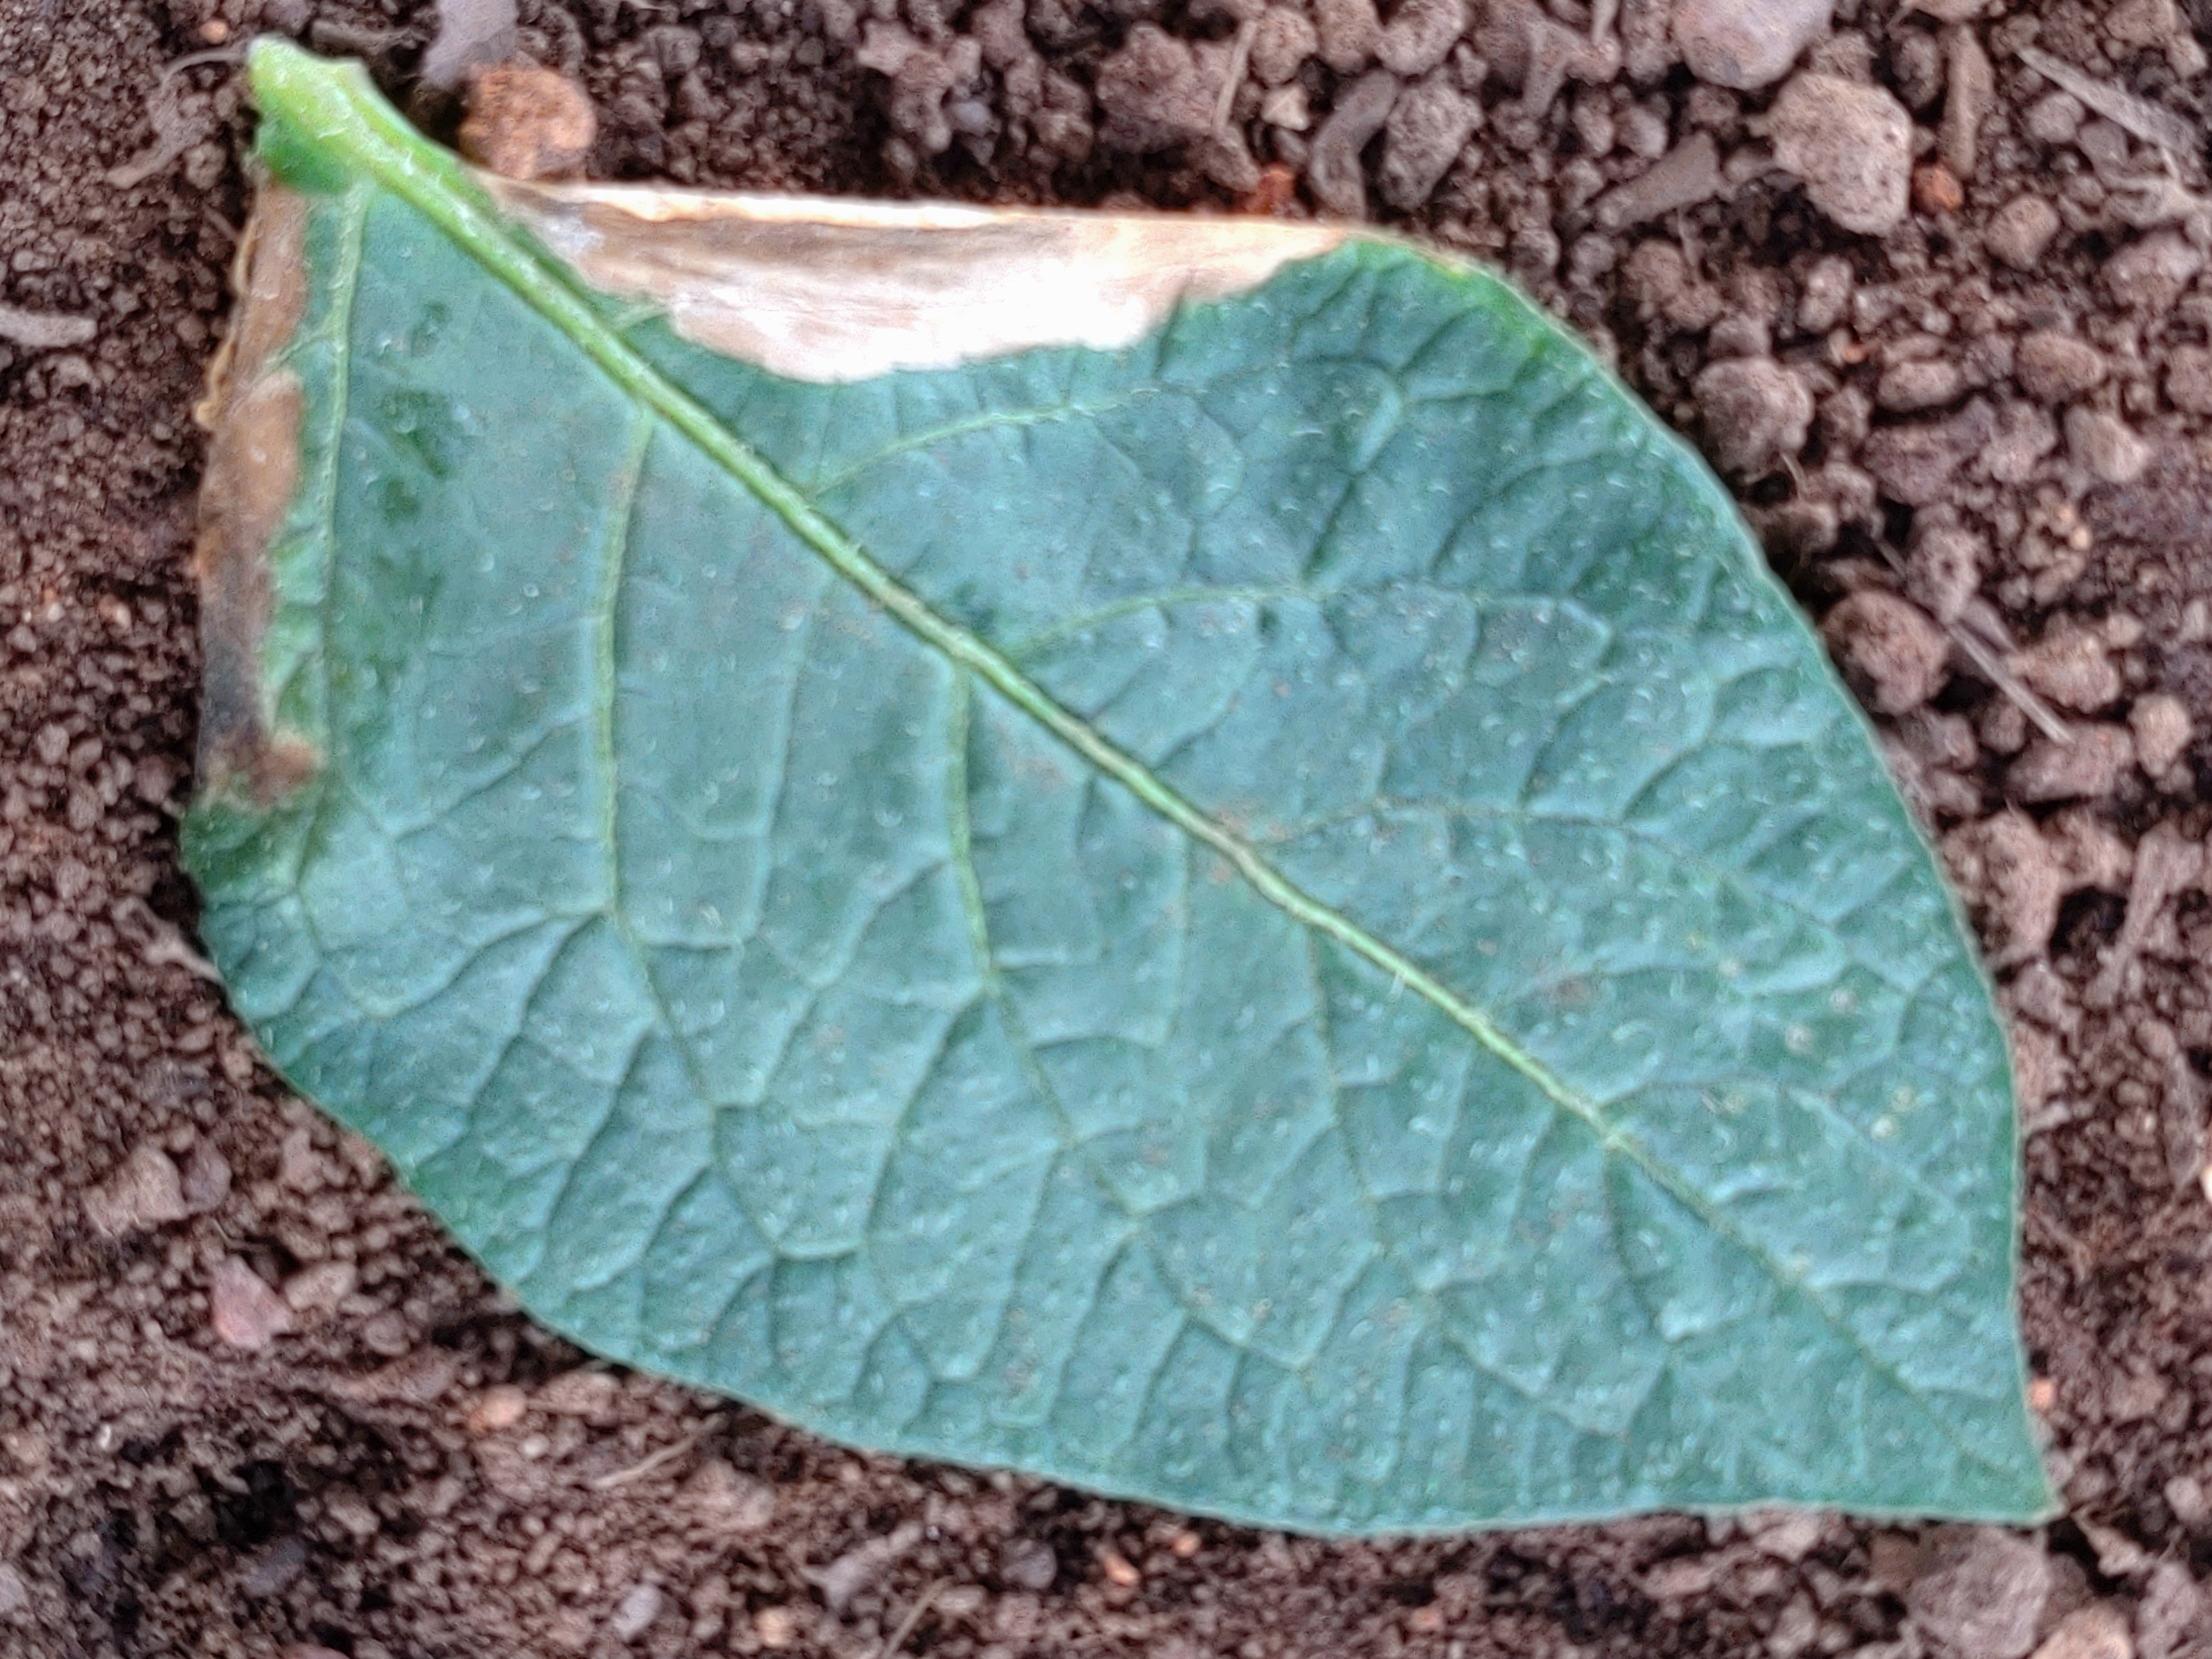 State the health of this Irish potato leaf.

early blight
